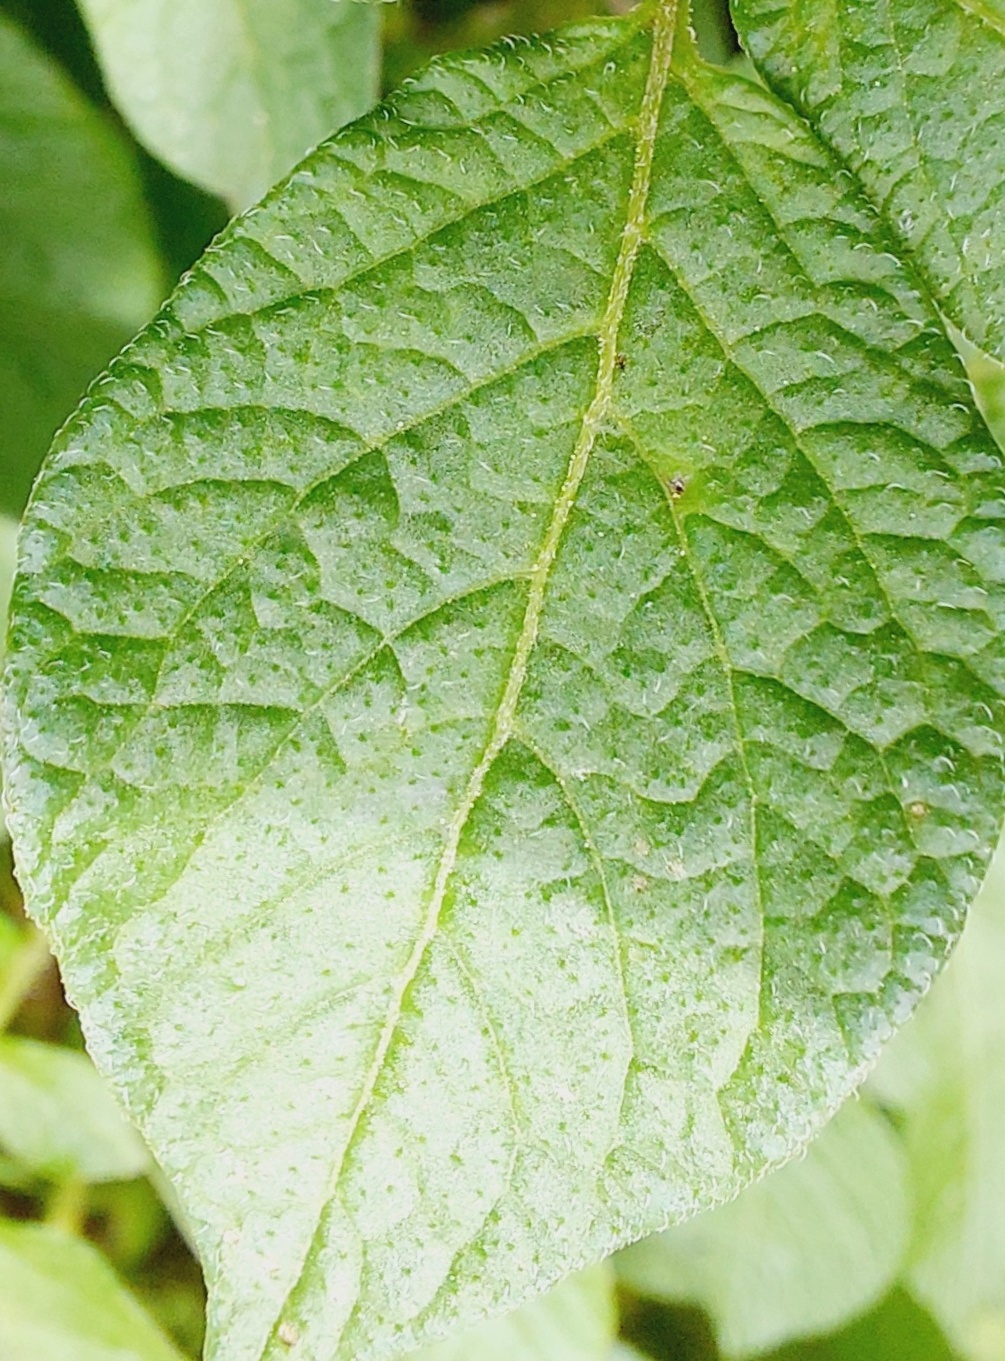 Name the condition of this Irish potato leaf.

healthy
